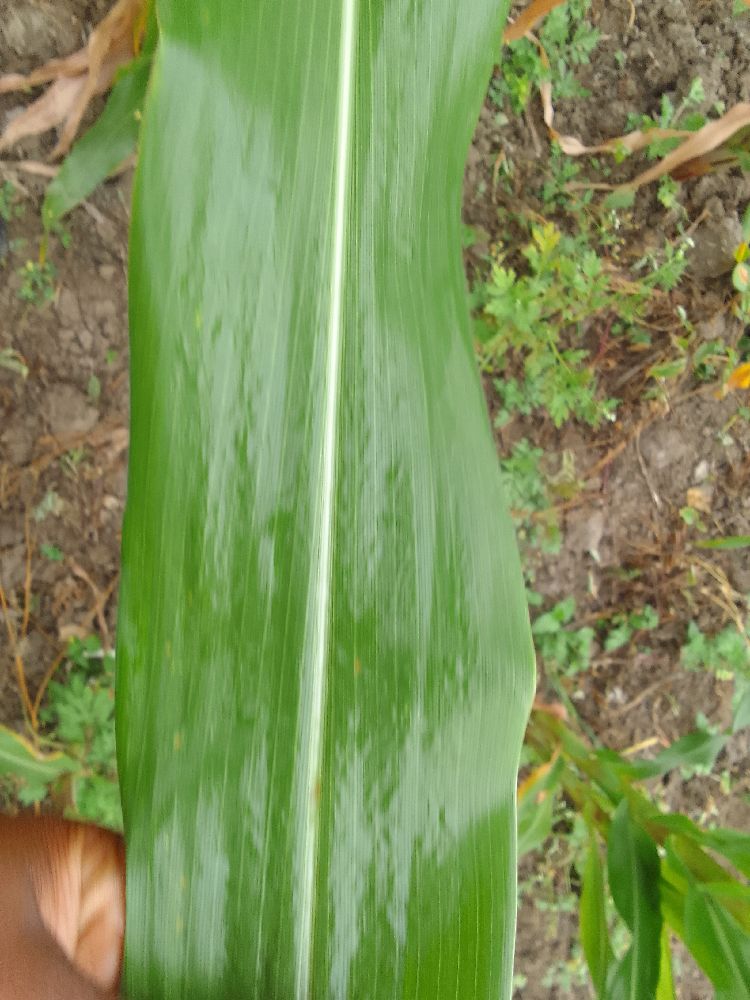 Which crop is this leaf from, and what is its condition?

maize, healthy
